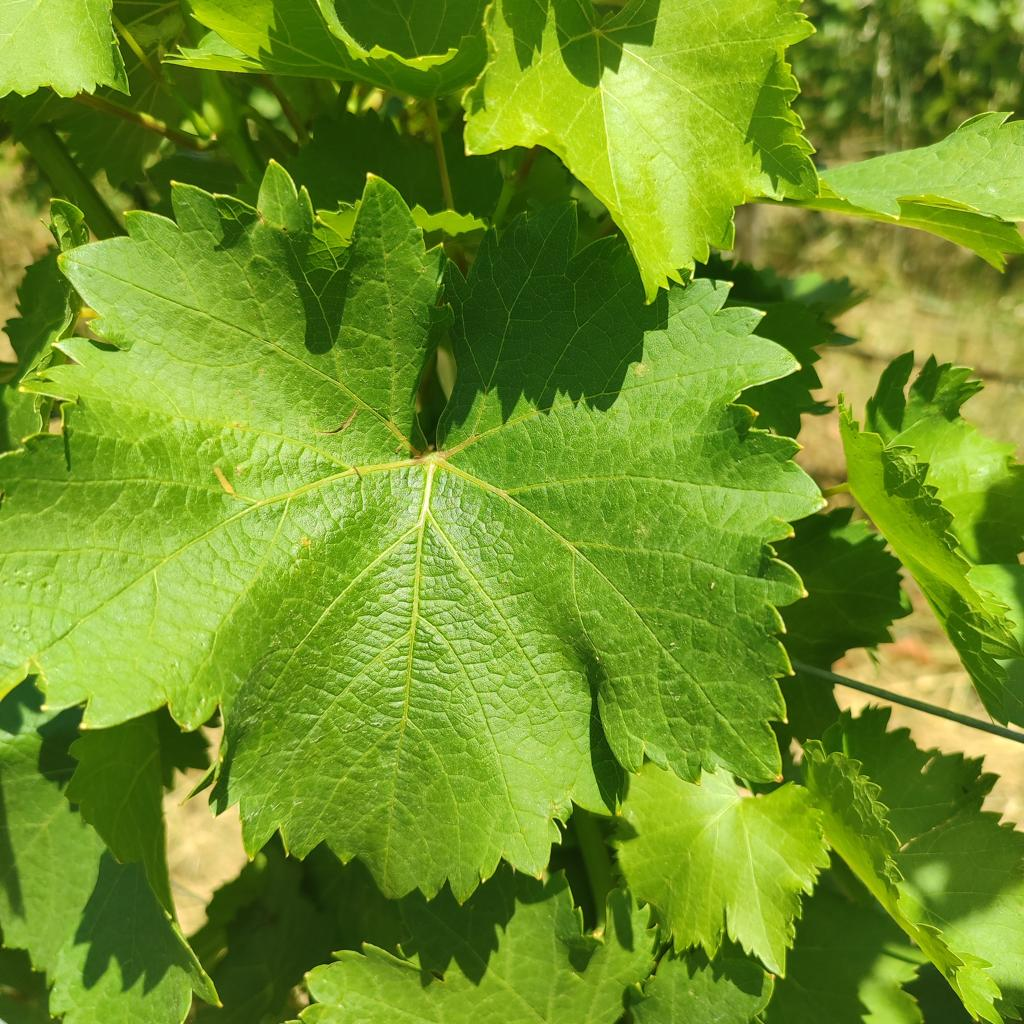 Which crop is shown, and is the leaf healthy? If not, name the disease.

grapevine, healthy
